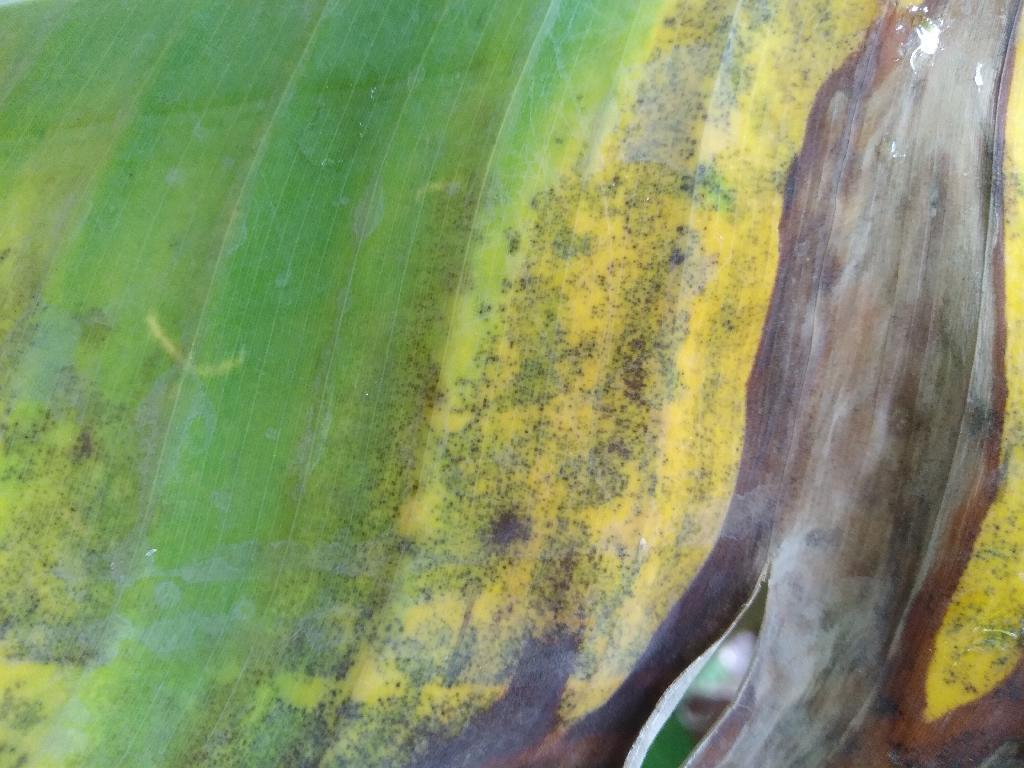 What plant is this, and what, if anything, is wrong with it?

banana, black sigatoka
